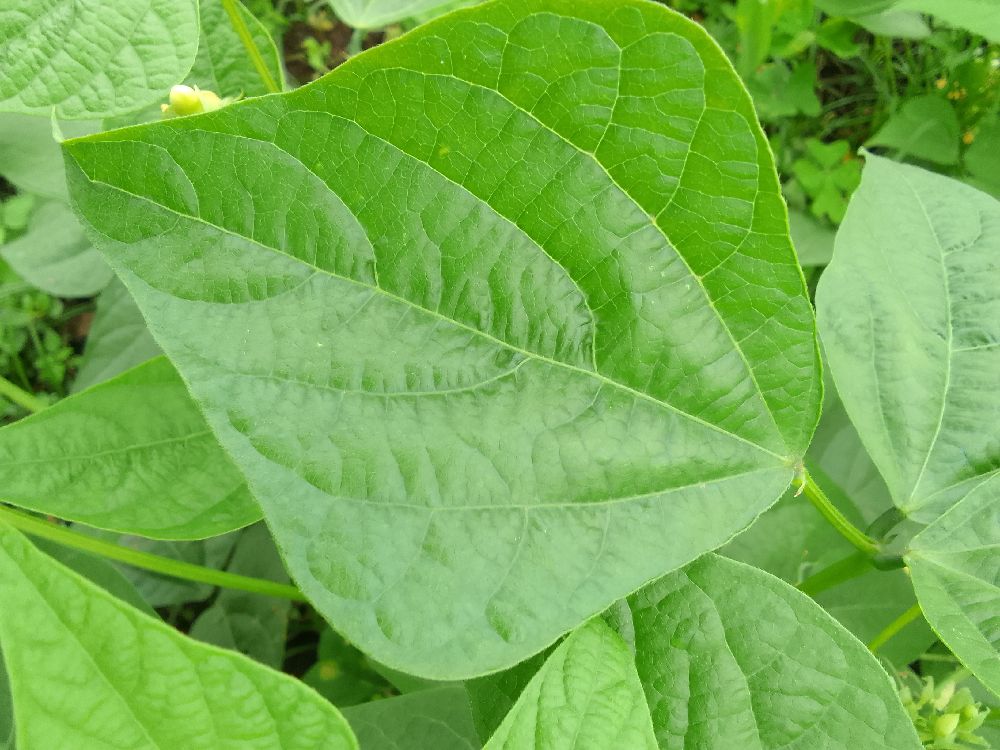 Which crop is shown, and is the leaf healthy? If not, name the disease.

common bean, healthy
